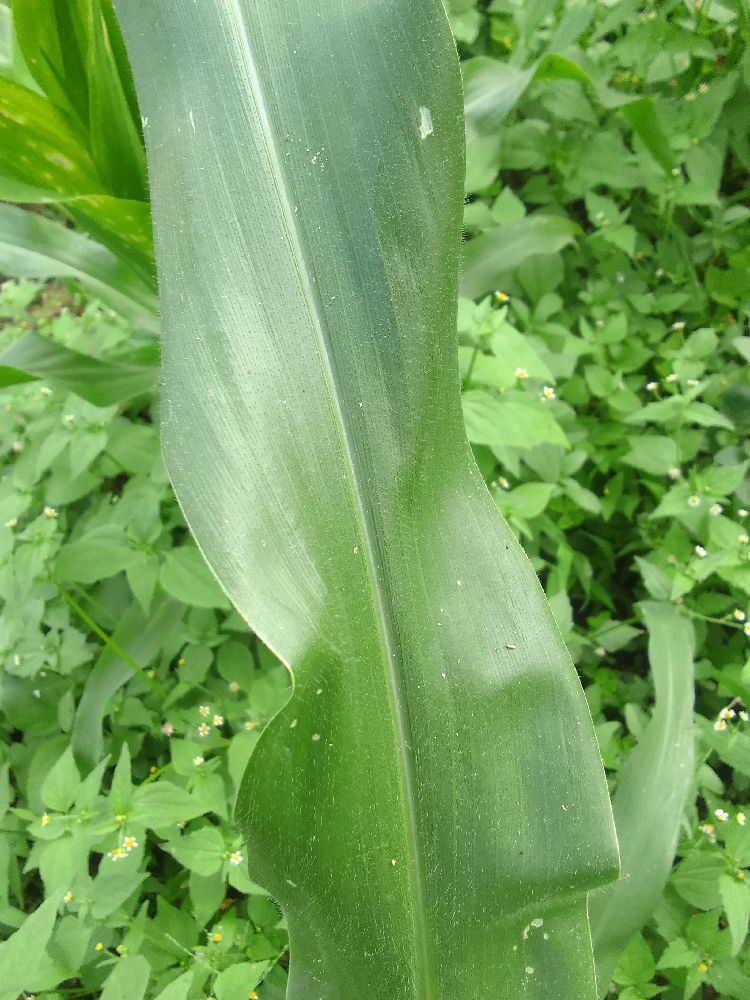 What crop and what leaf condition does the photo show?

maize, healthy
